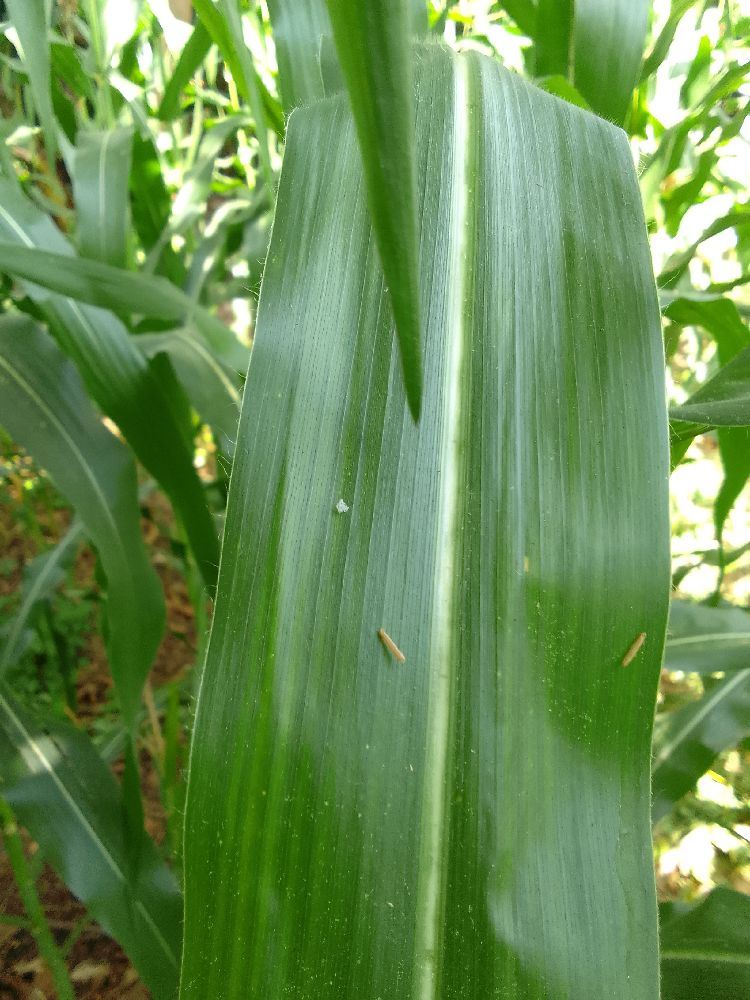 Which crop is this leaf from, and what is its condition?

maize, healthy
